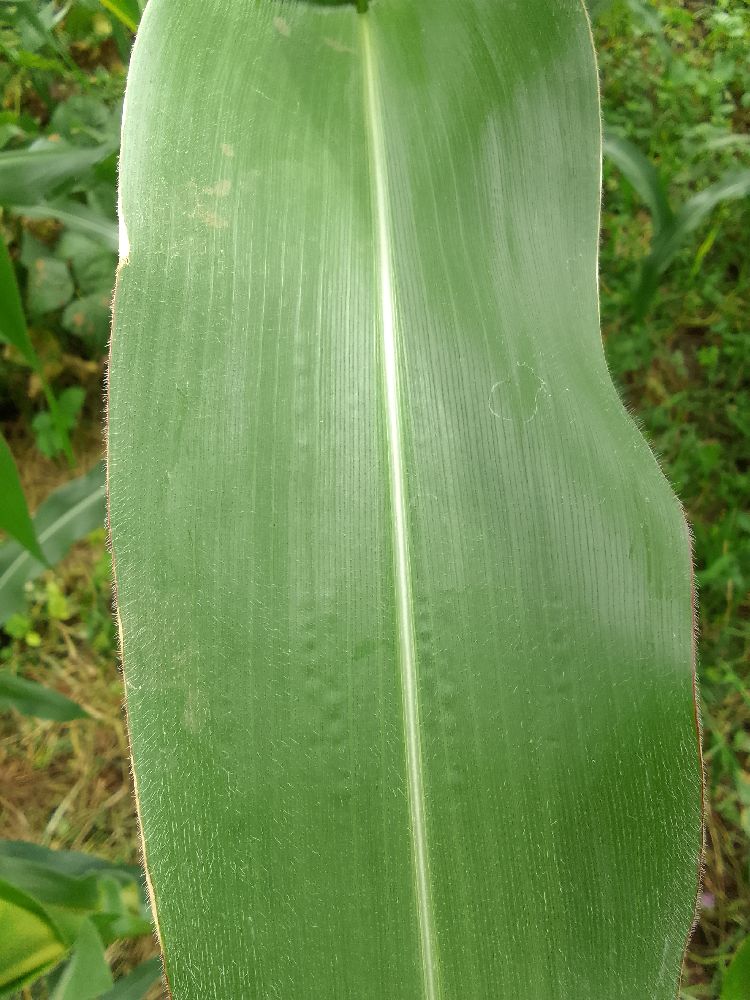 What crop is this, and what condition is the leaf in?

maize, healthy
